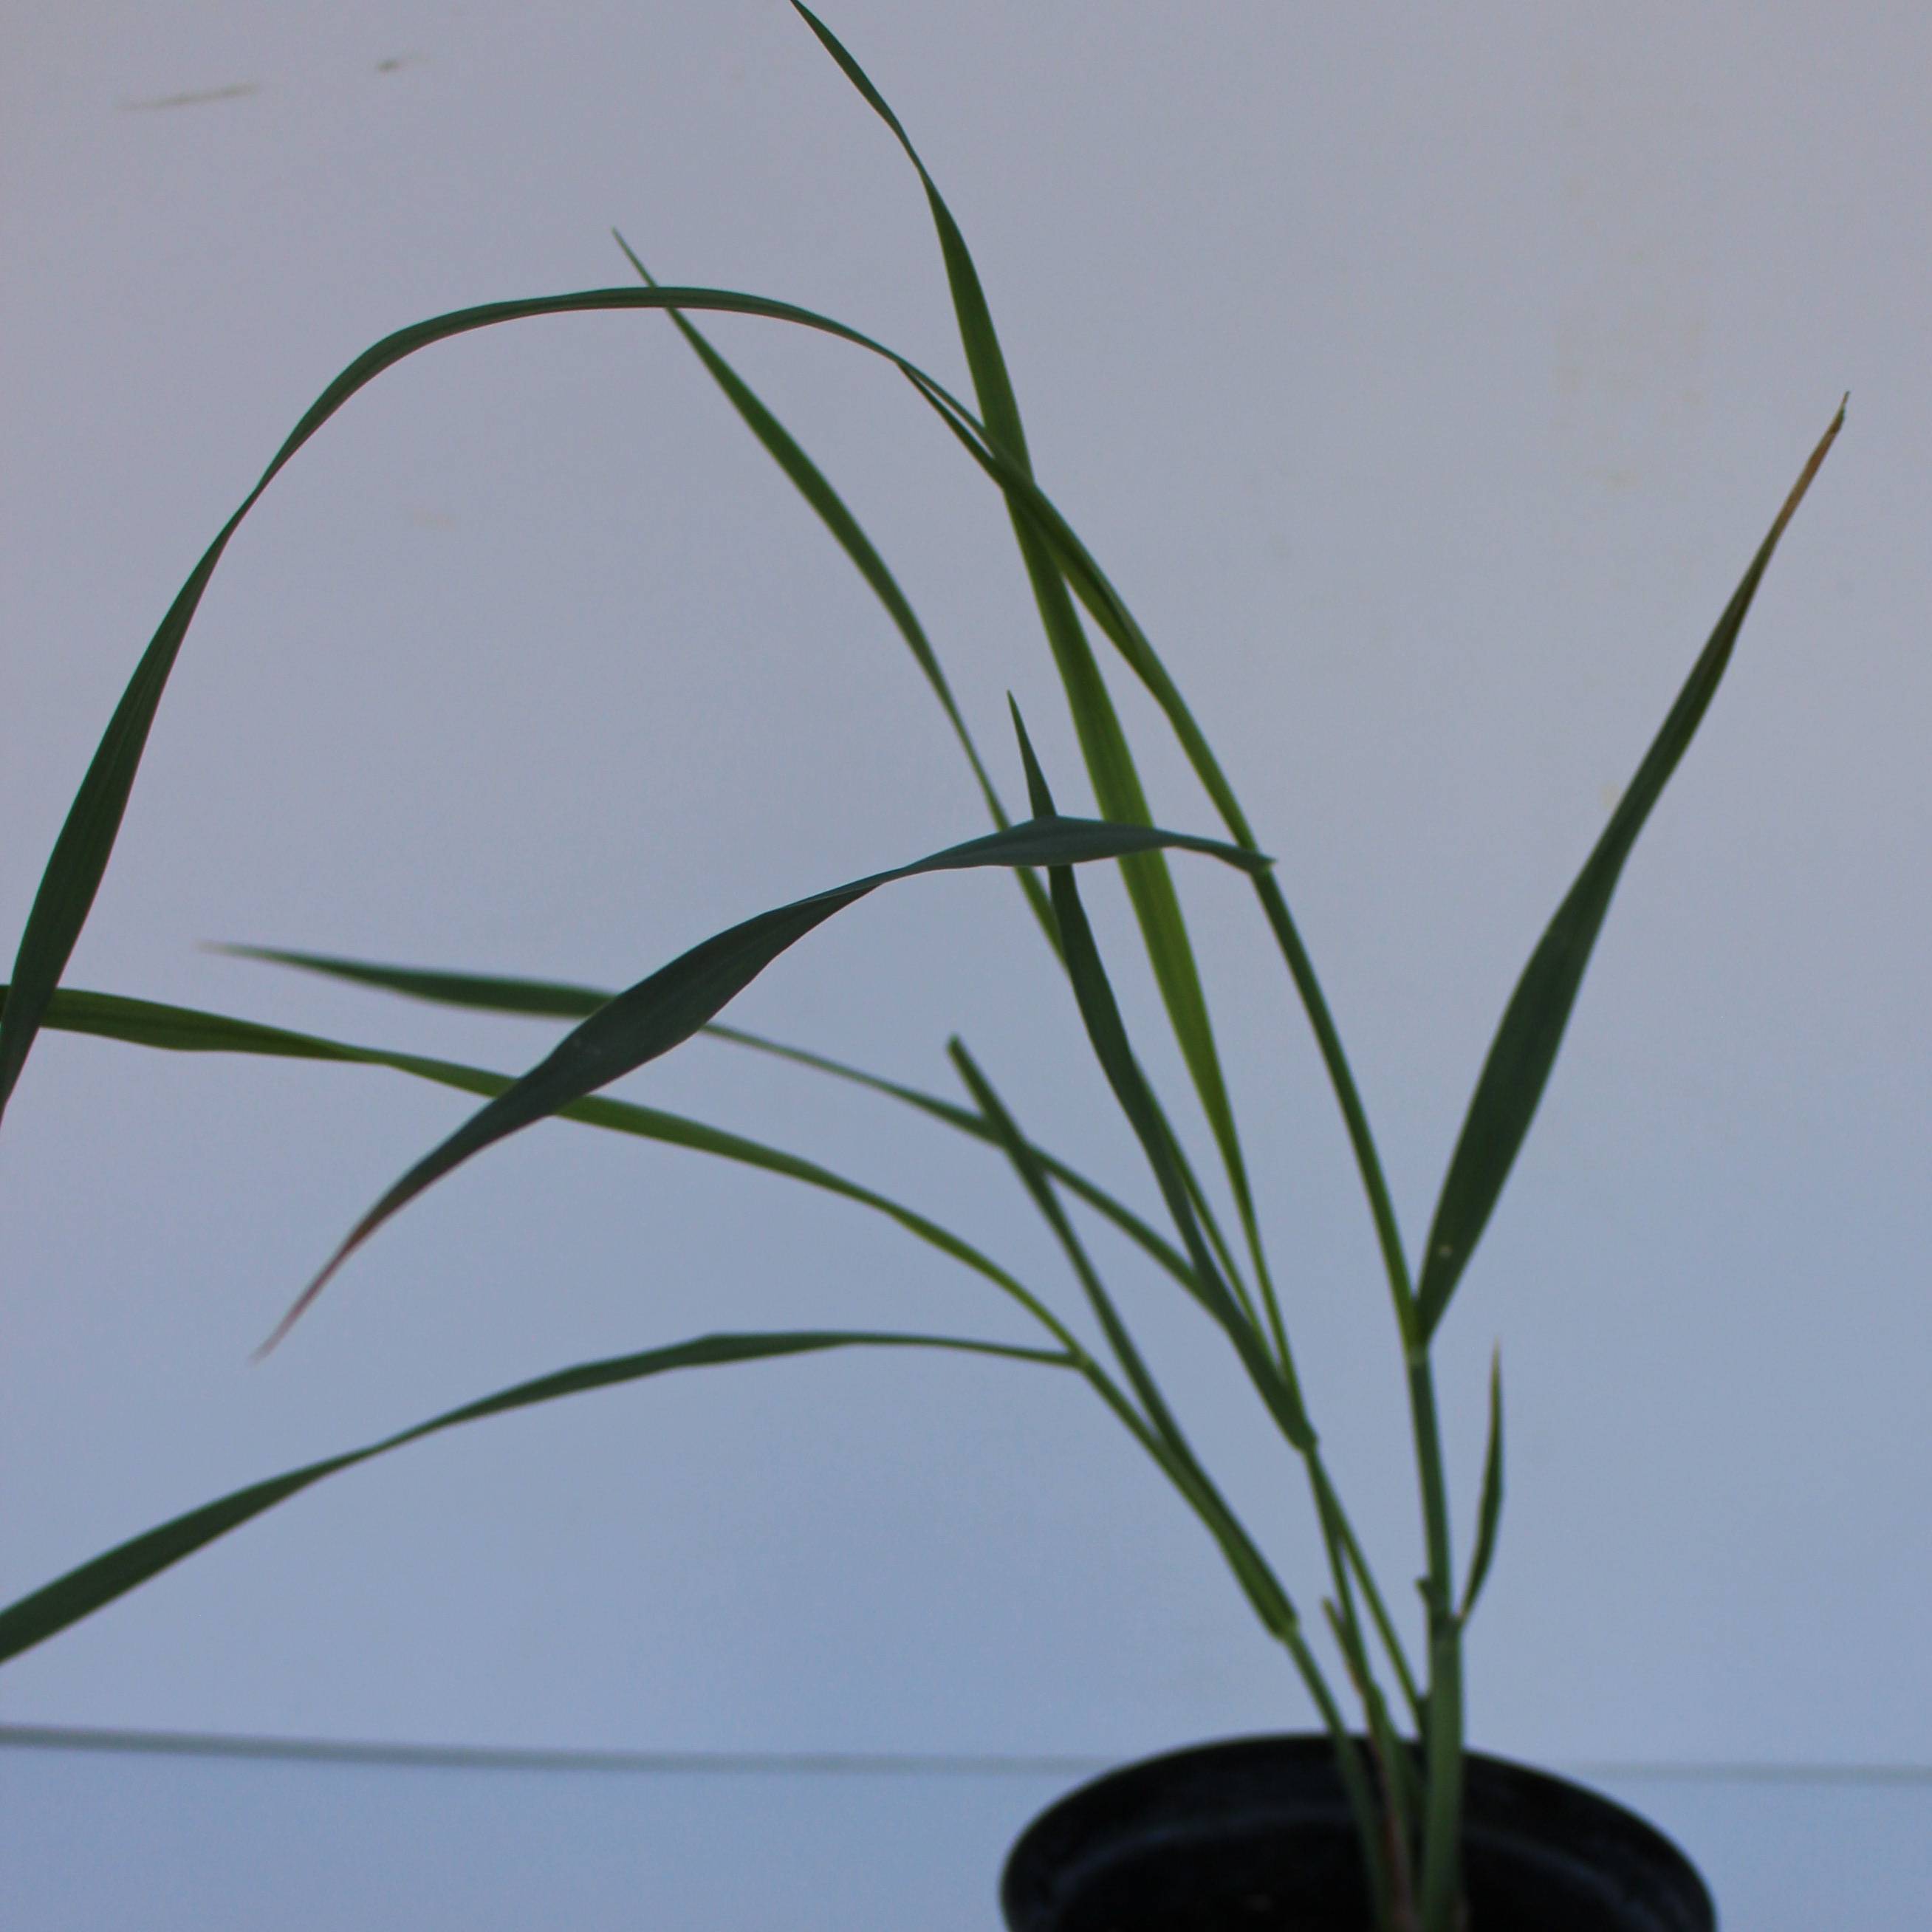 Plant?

Avena sterilis
